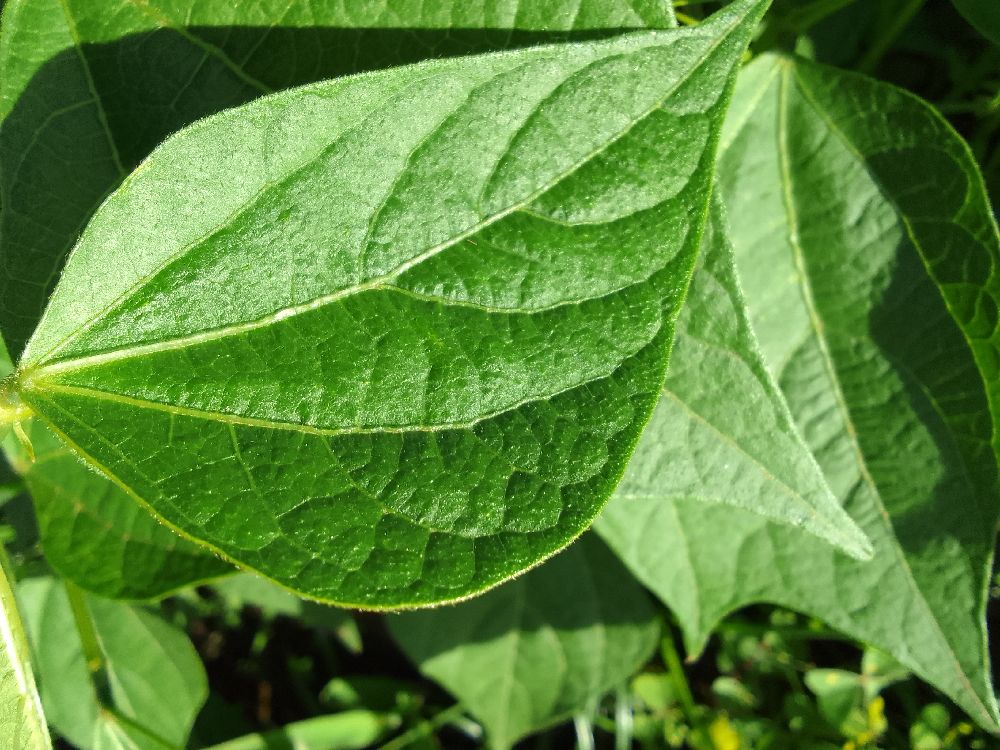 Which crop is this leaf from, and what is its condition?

common bean, healthy
